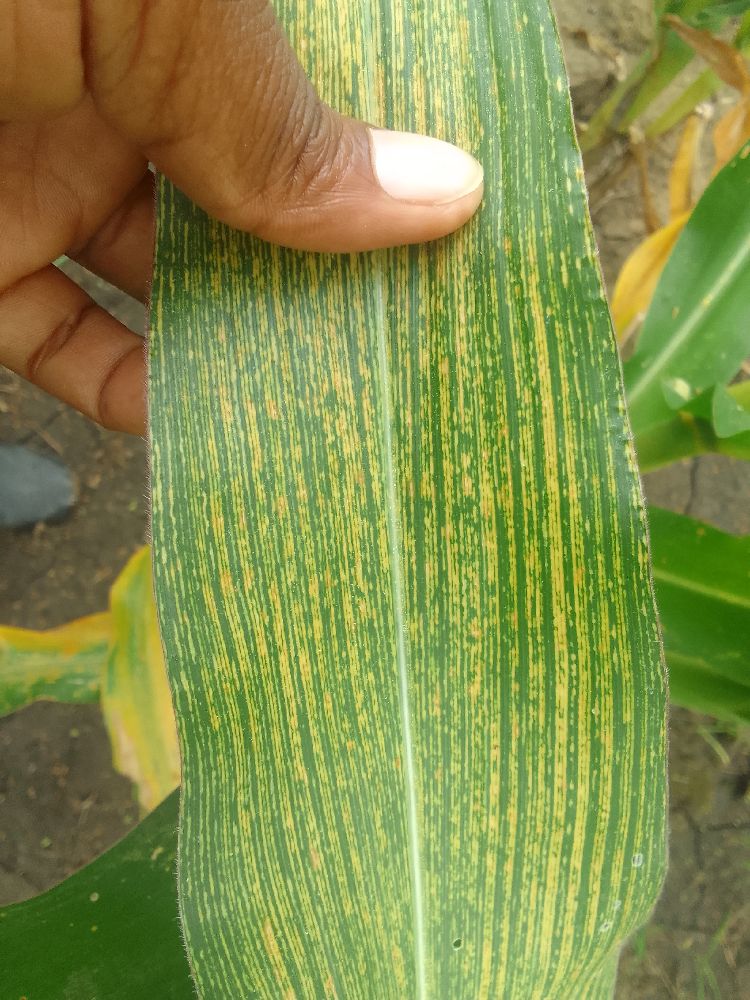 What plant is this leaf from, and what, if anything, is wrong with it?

maize, maize streak virus
